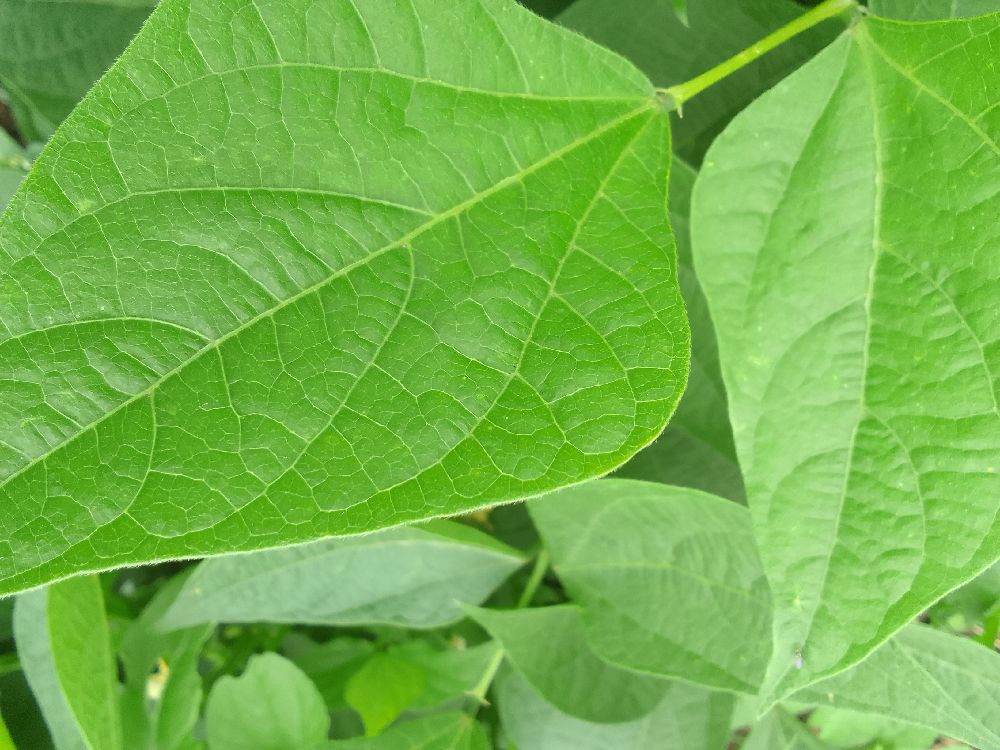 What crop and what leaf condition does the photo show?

common bean, healthy
